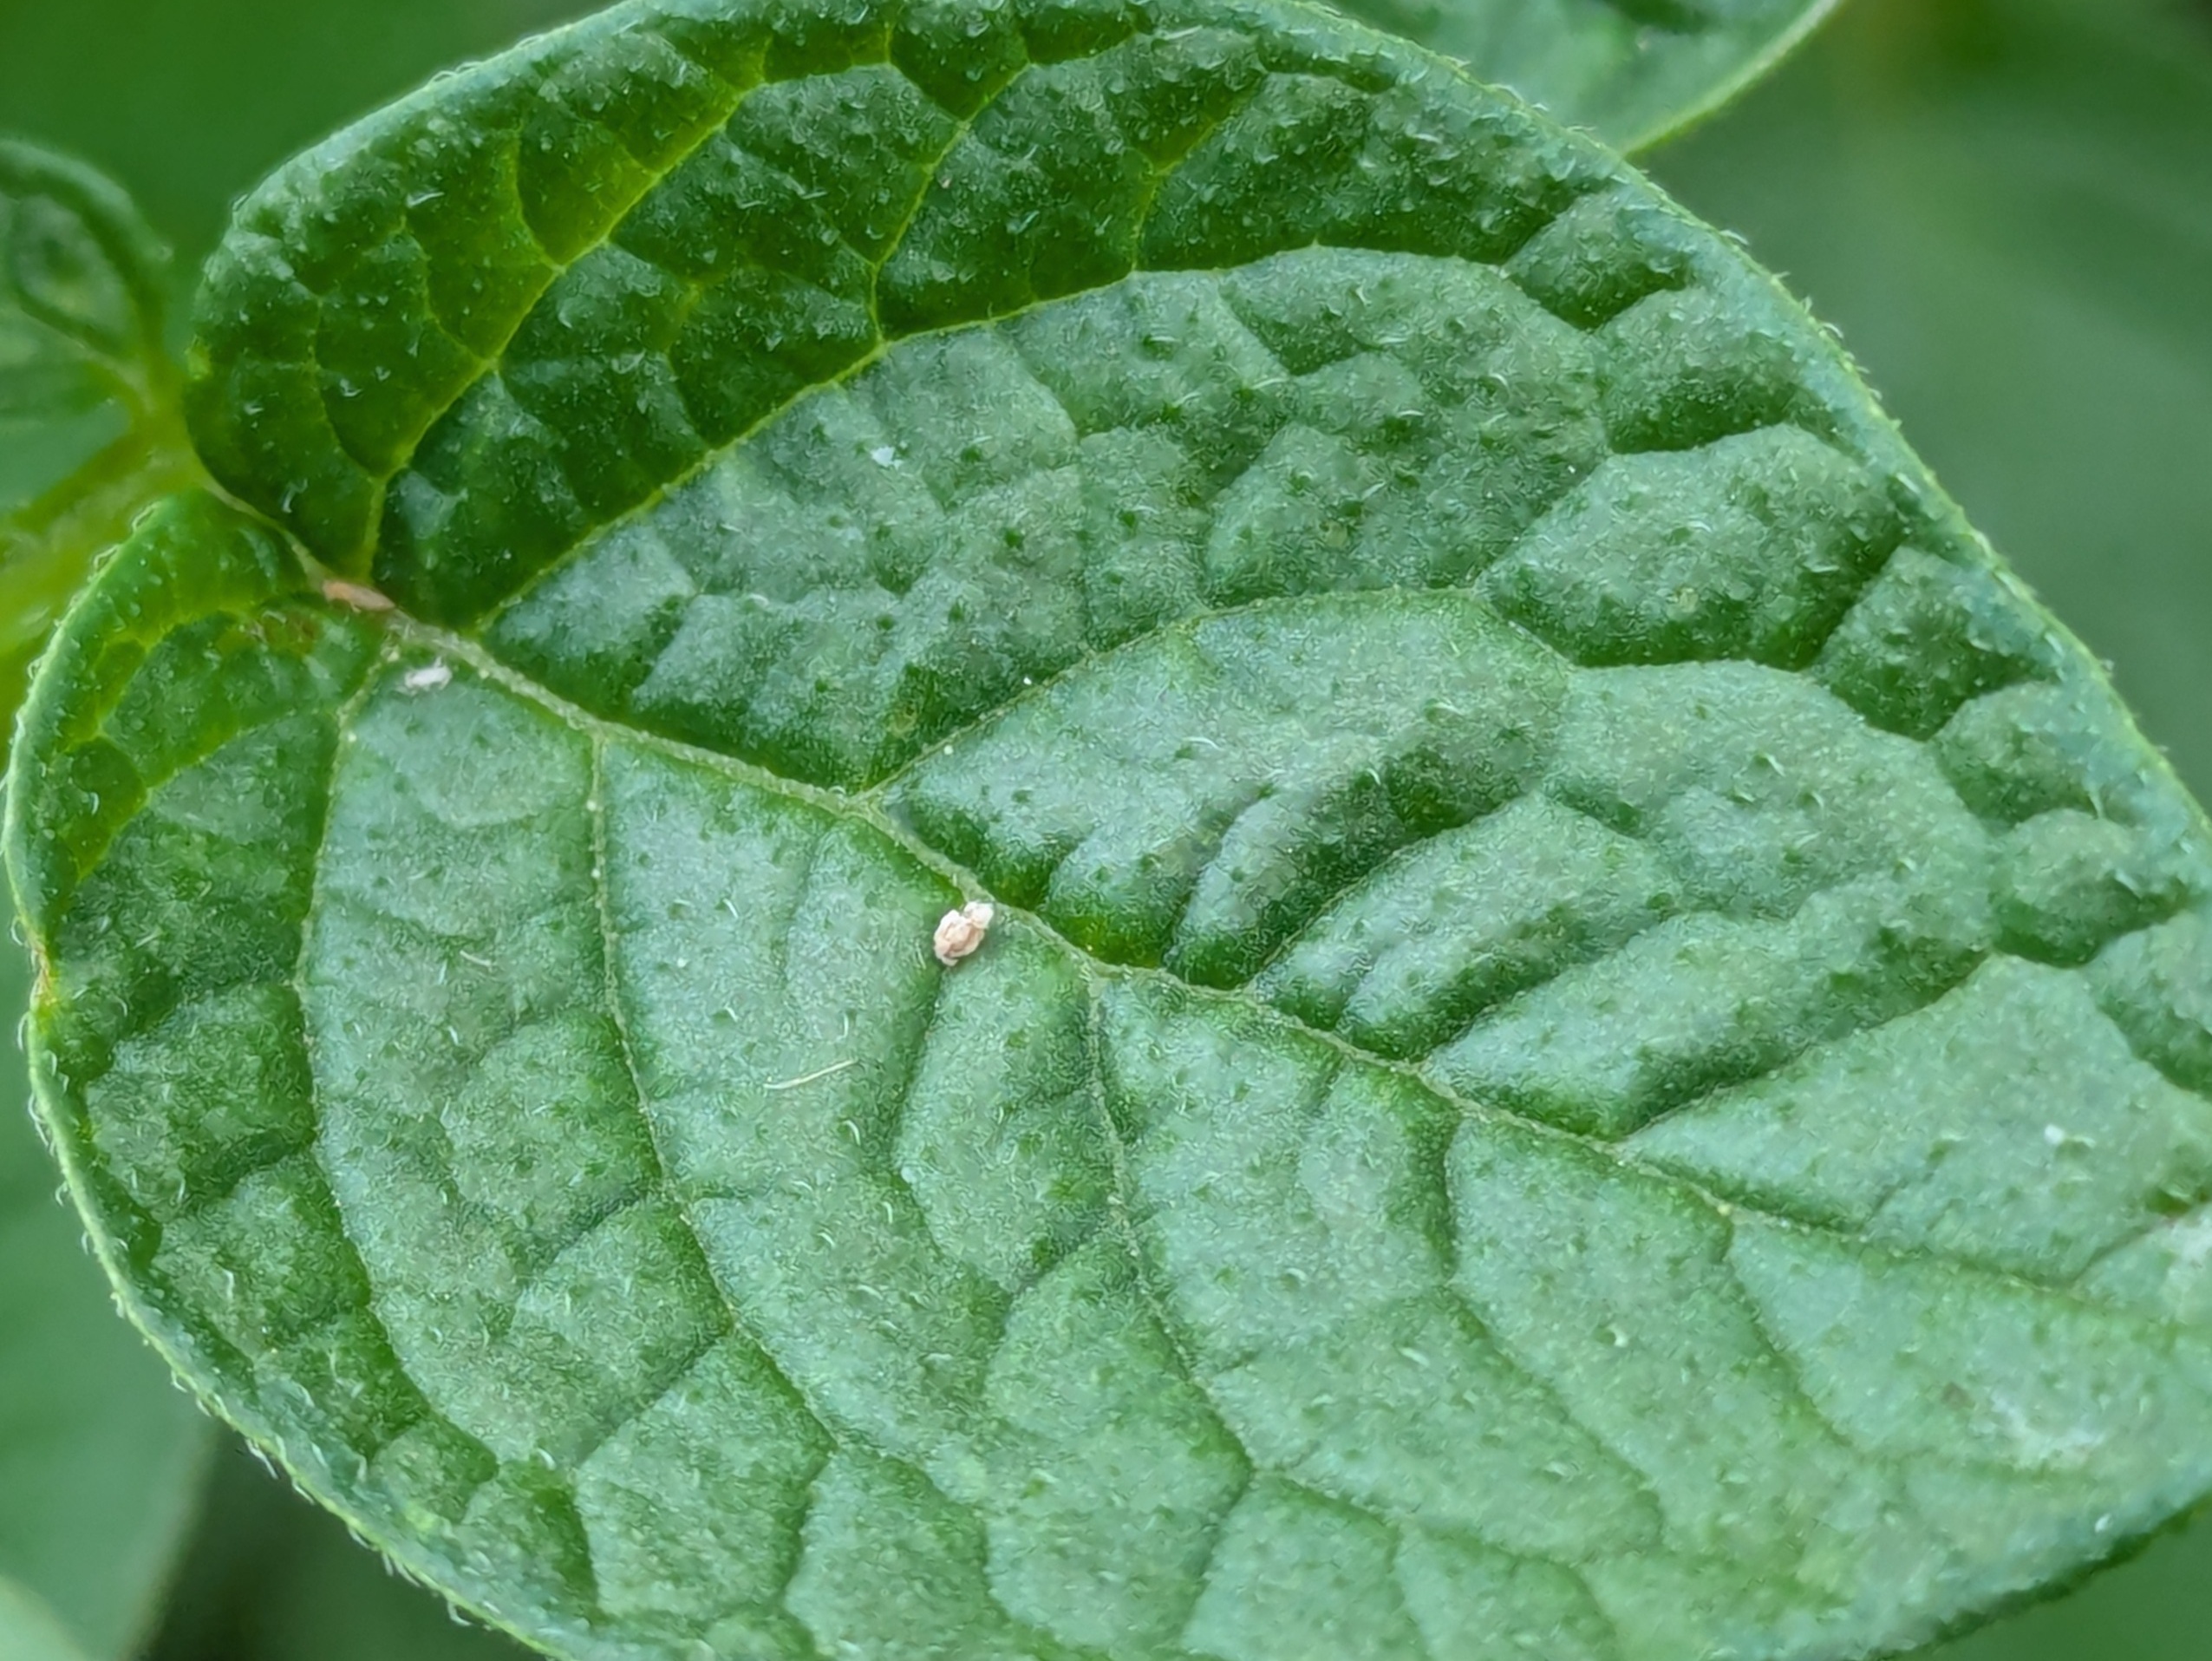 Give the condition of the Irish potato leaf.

healthy
